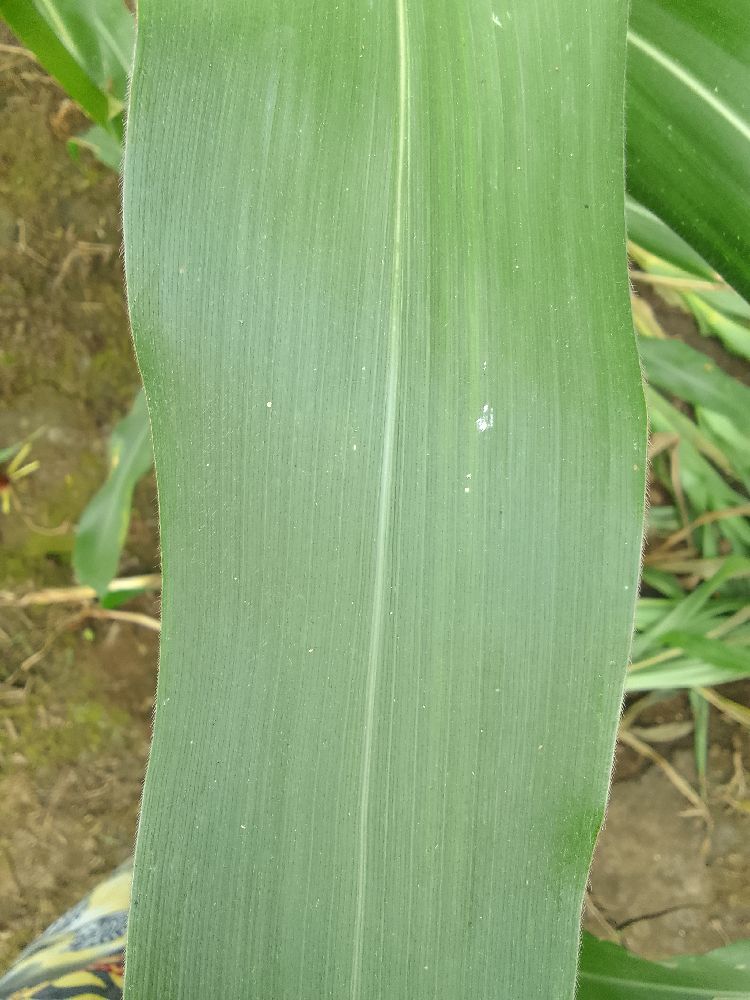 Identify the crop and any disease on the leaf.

maize, healthy
